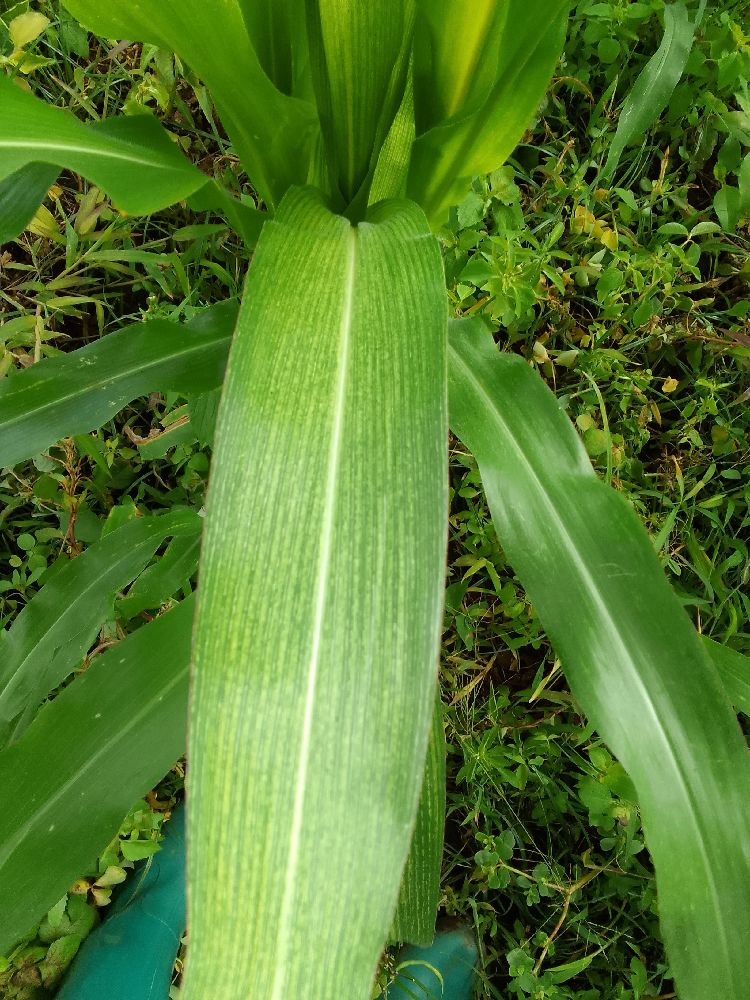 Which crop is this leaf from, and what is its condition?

maize, maize streak virus
